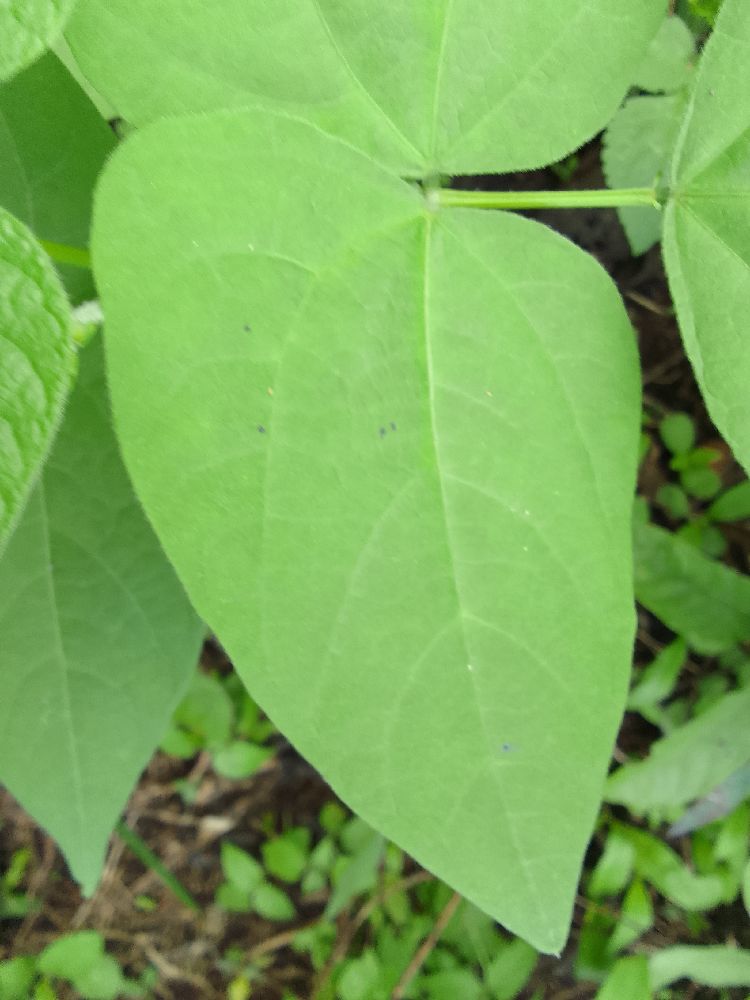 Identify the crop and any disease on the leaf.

common bean, healthy
